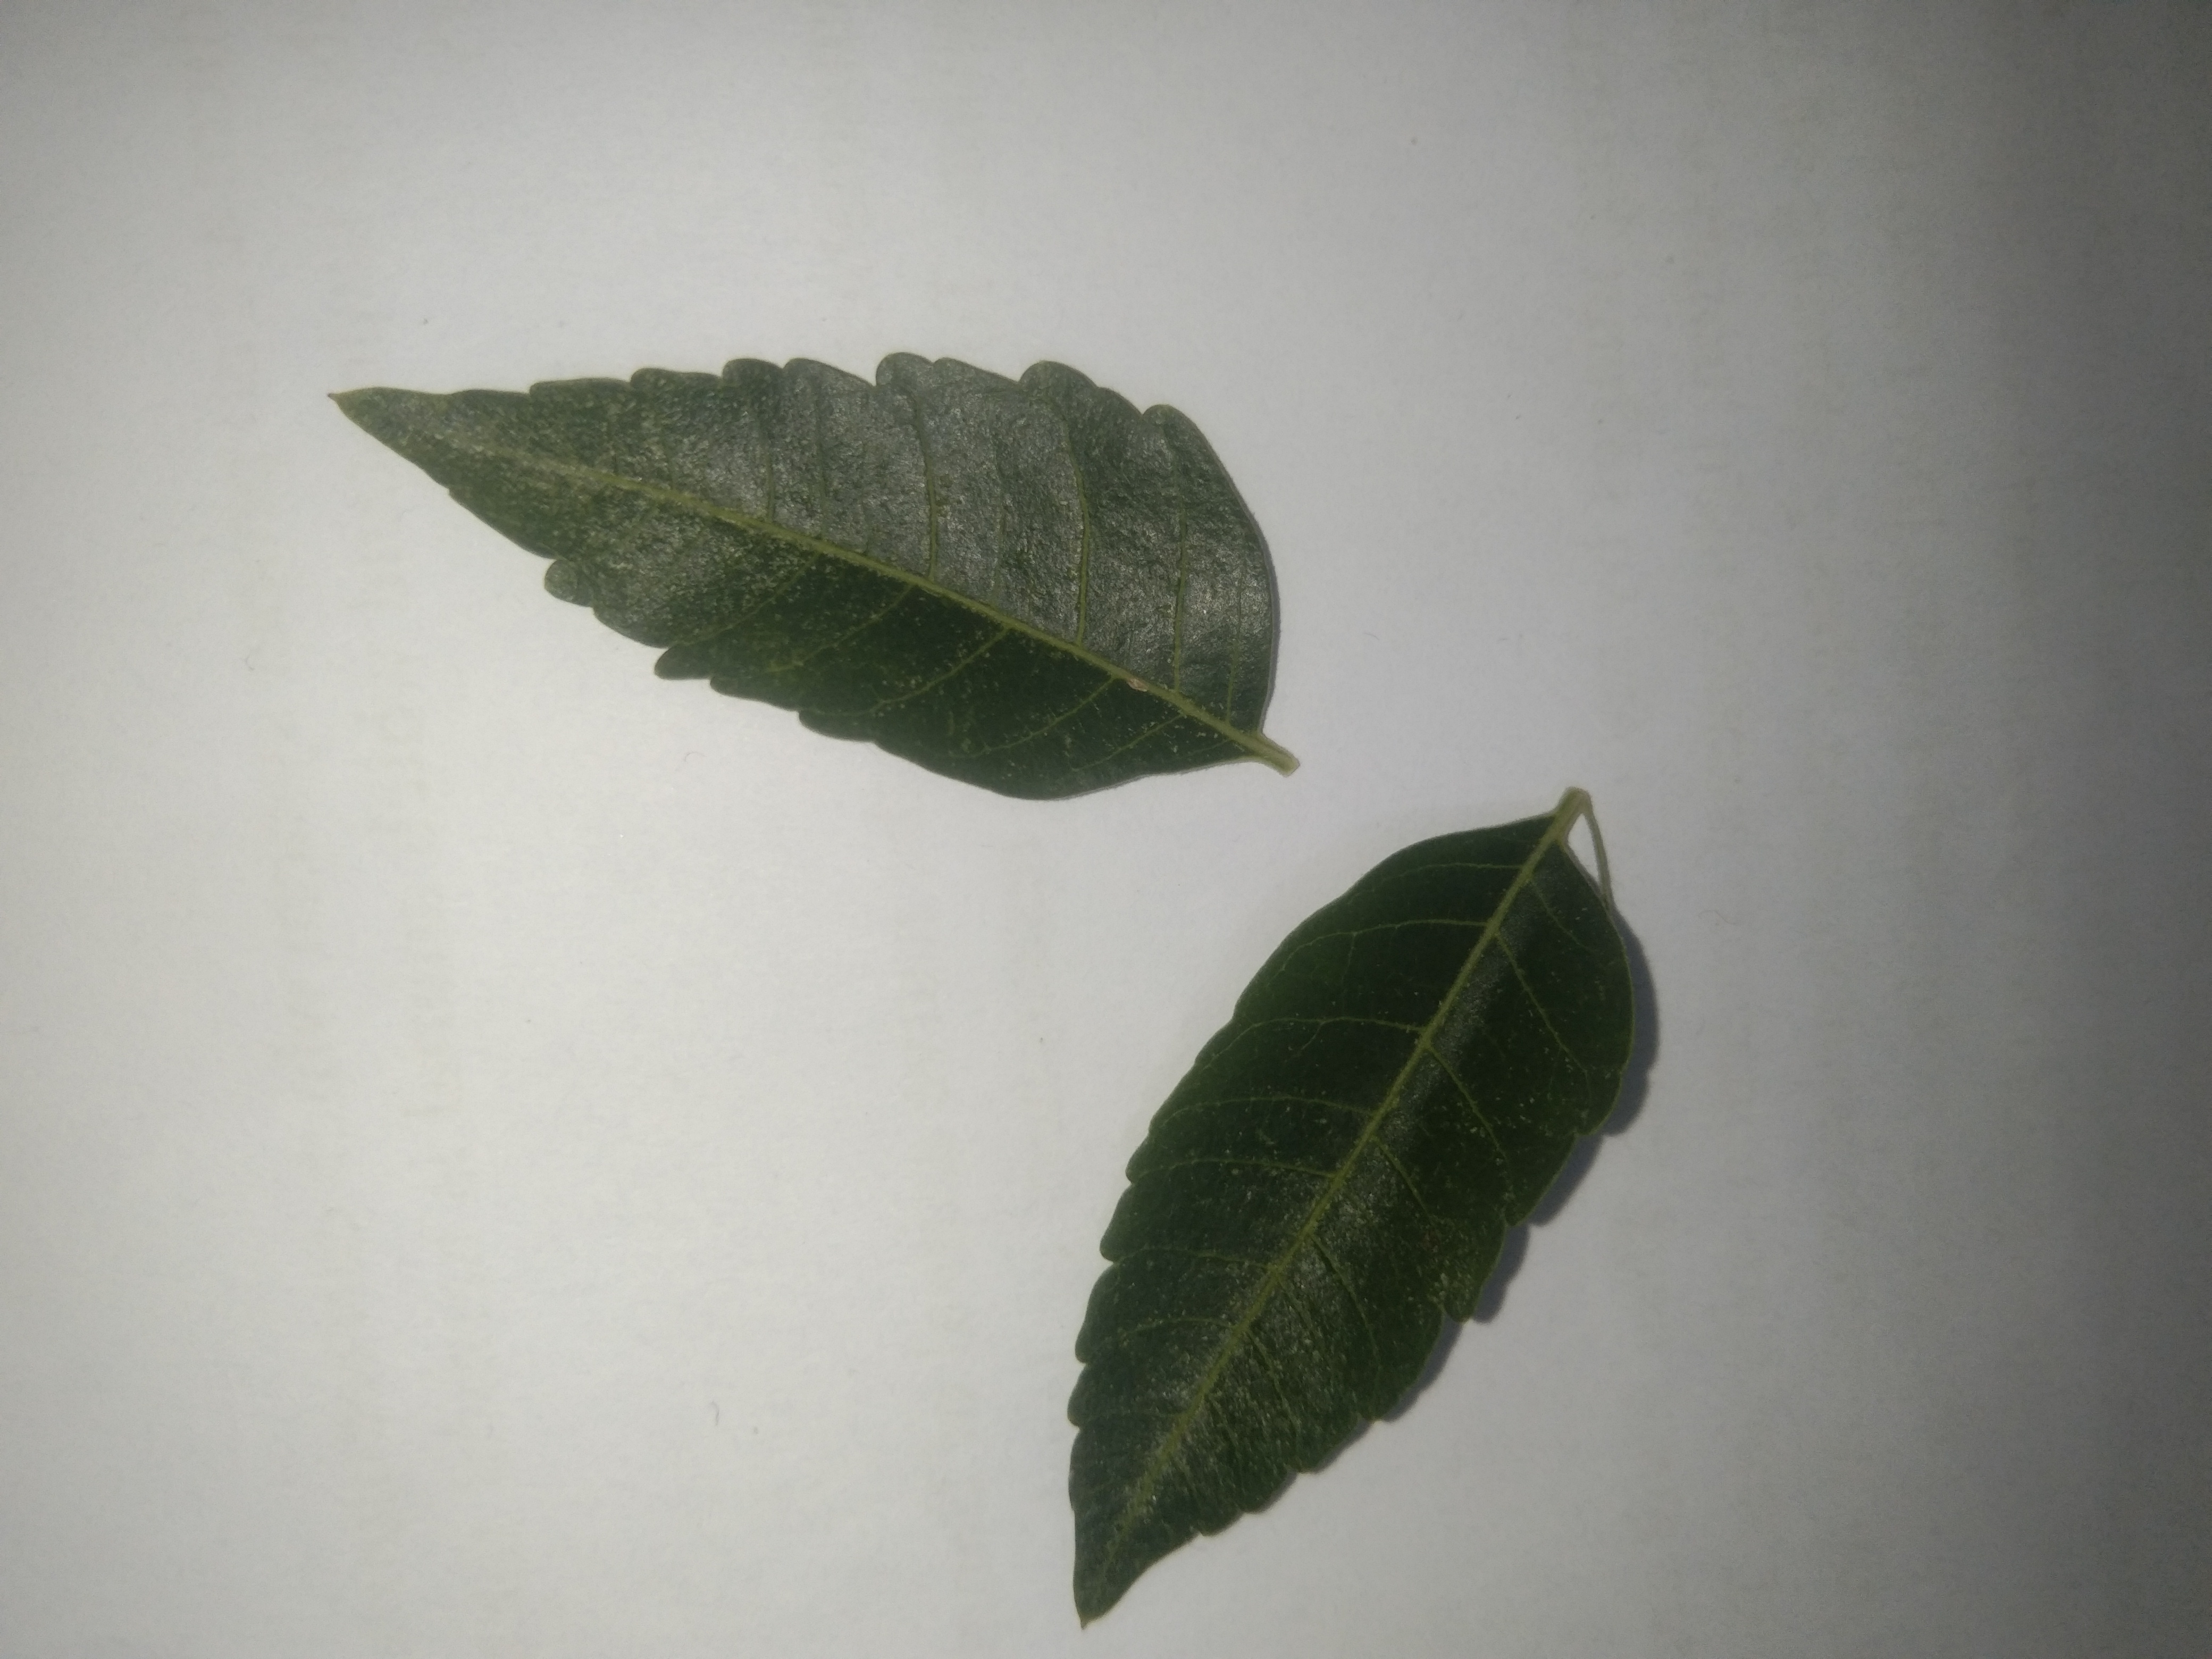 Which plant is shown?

neem
